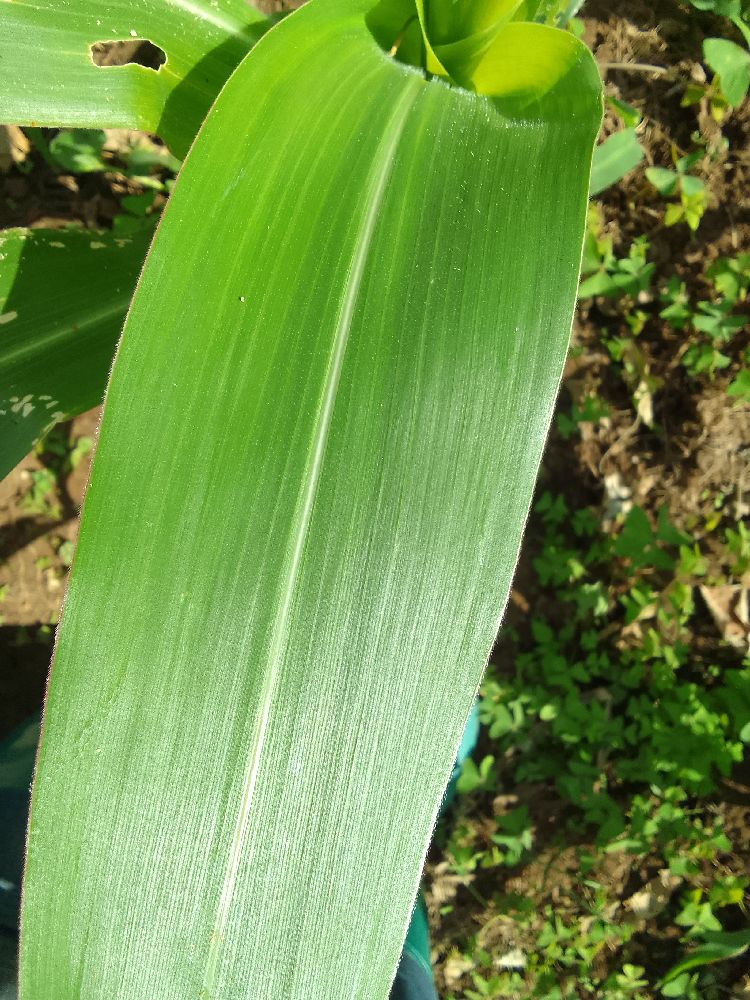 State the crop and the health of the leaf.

maize, healthy
